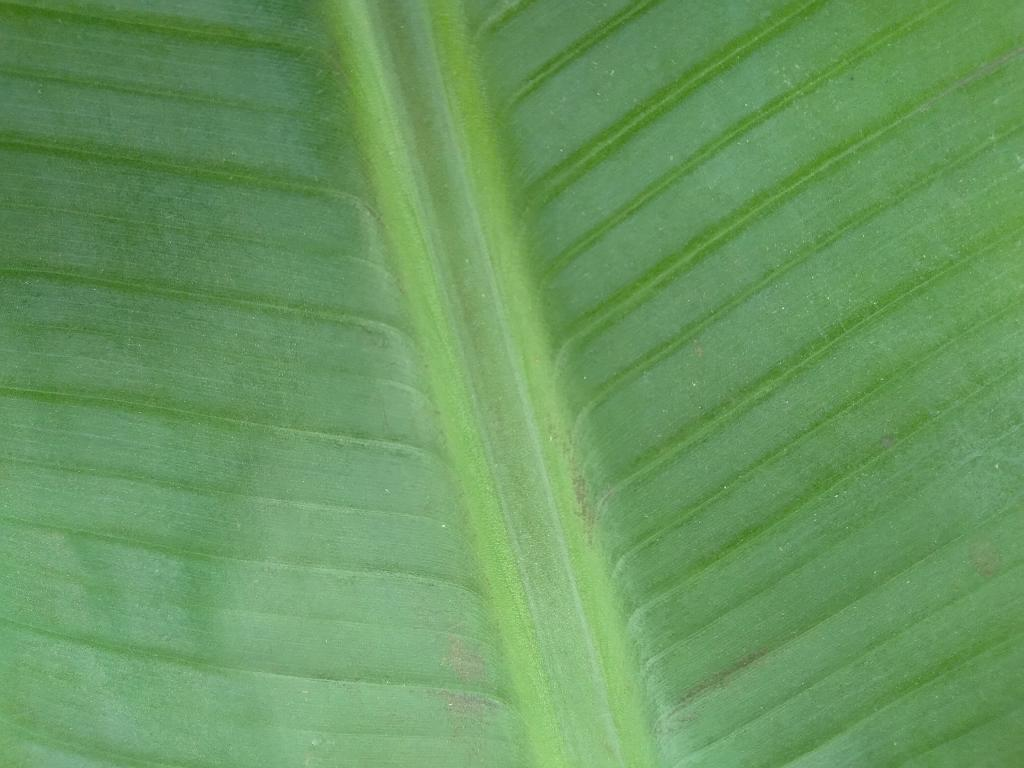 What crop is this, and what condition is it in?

banana, healthy
